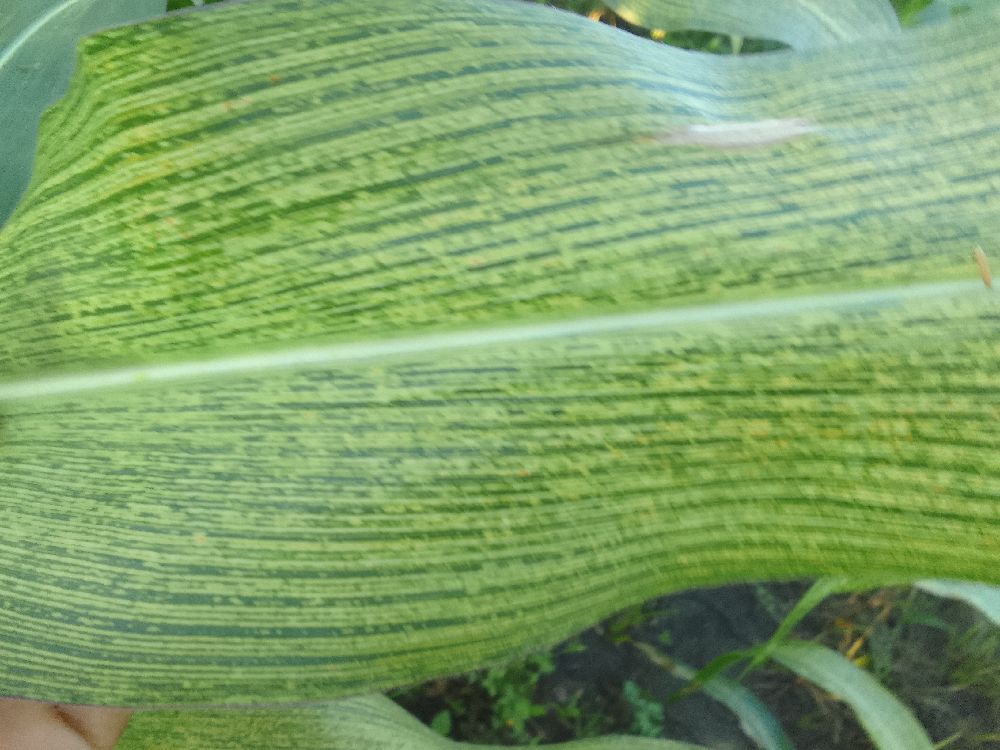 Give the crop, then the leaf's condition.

maize, maize streak virus
